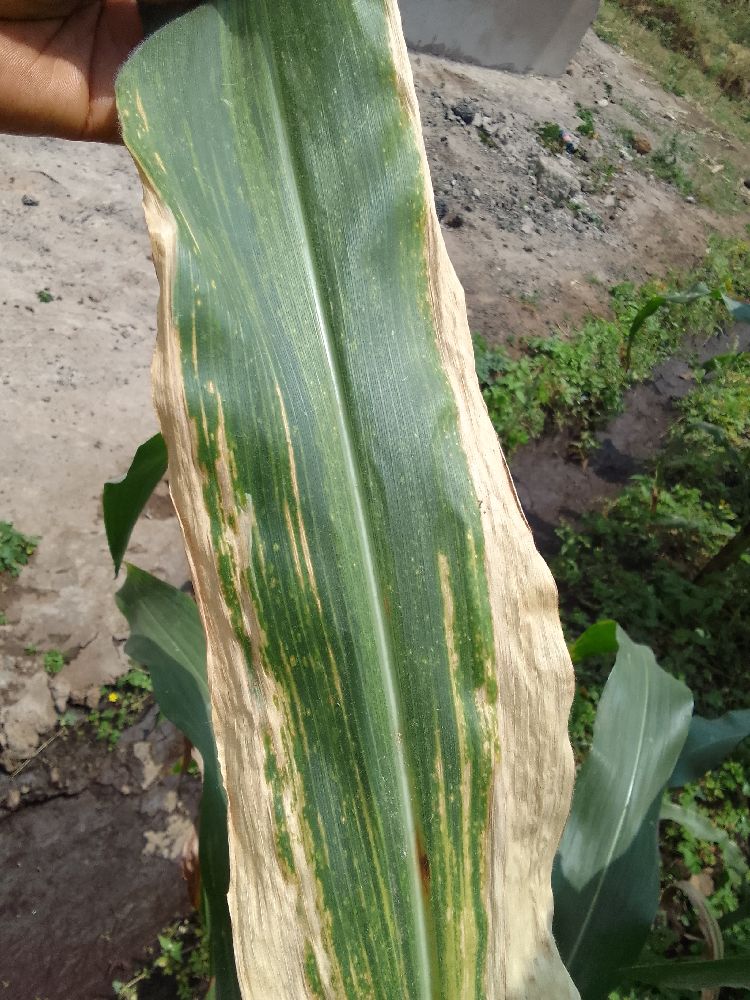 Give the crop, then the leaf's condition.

maize, maize lethal necrosis
